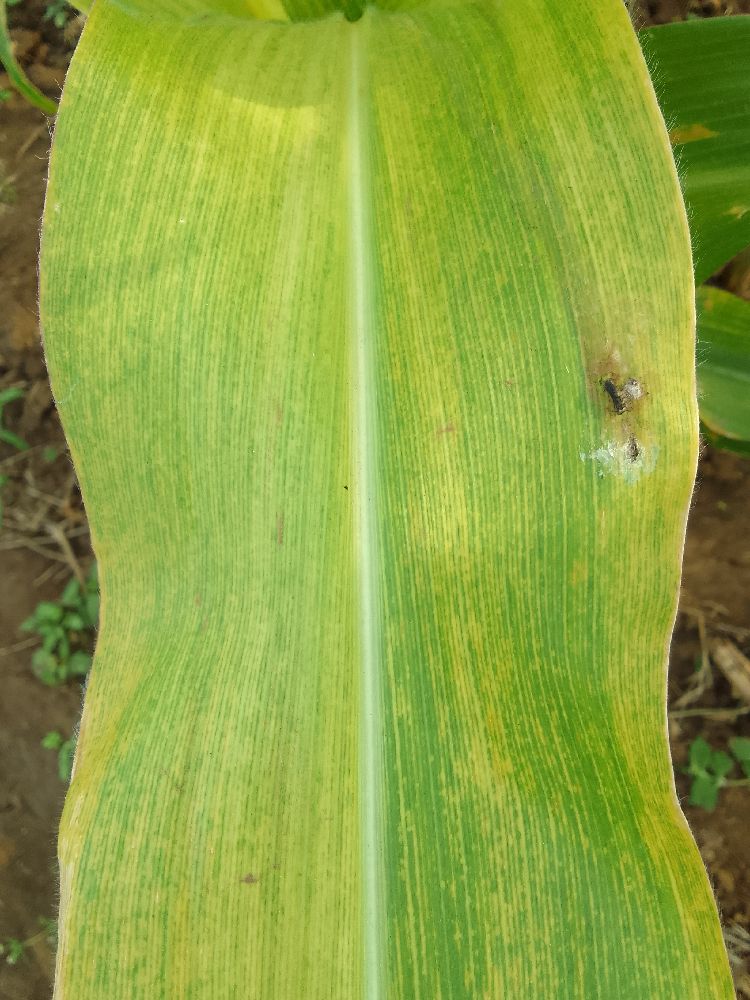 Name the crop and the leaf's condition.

maize, maize lethal necrosis
